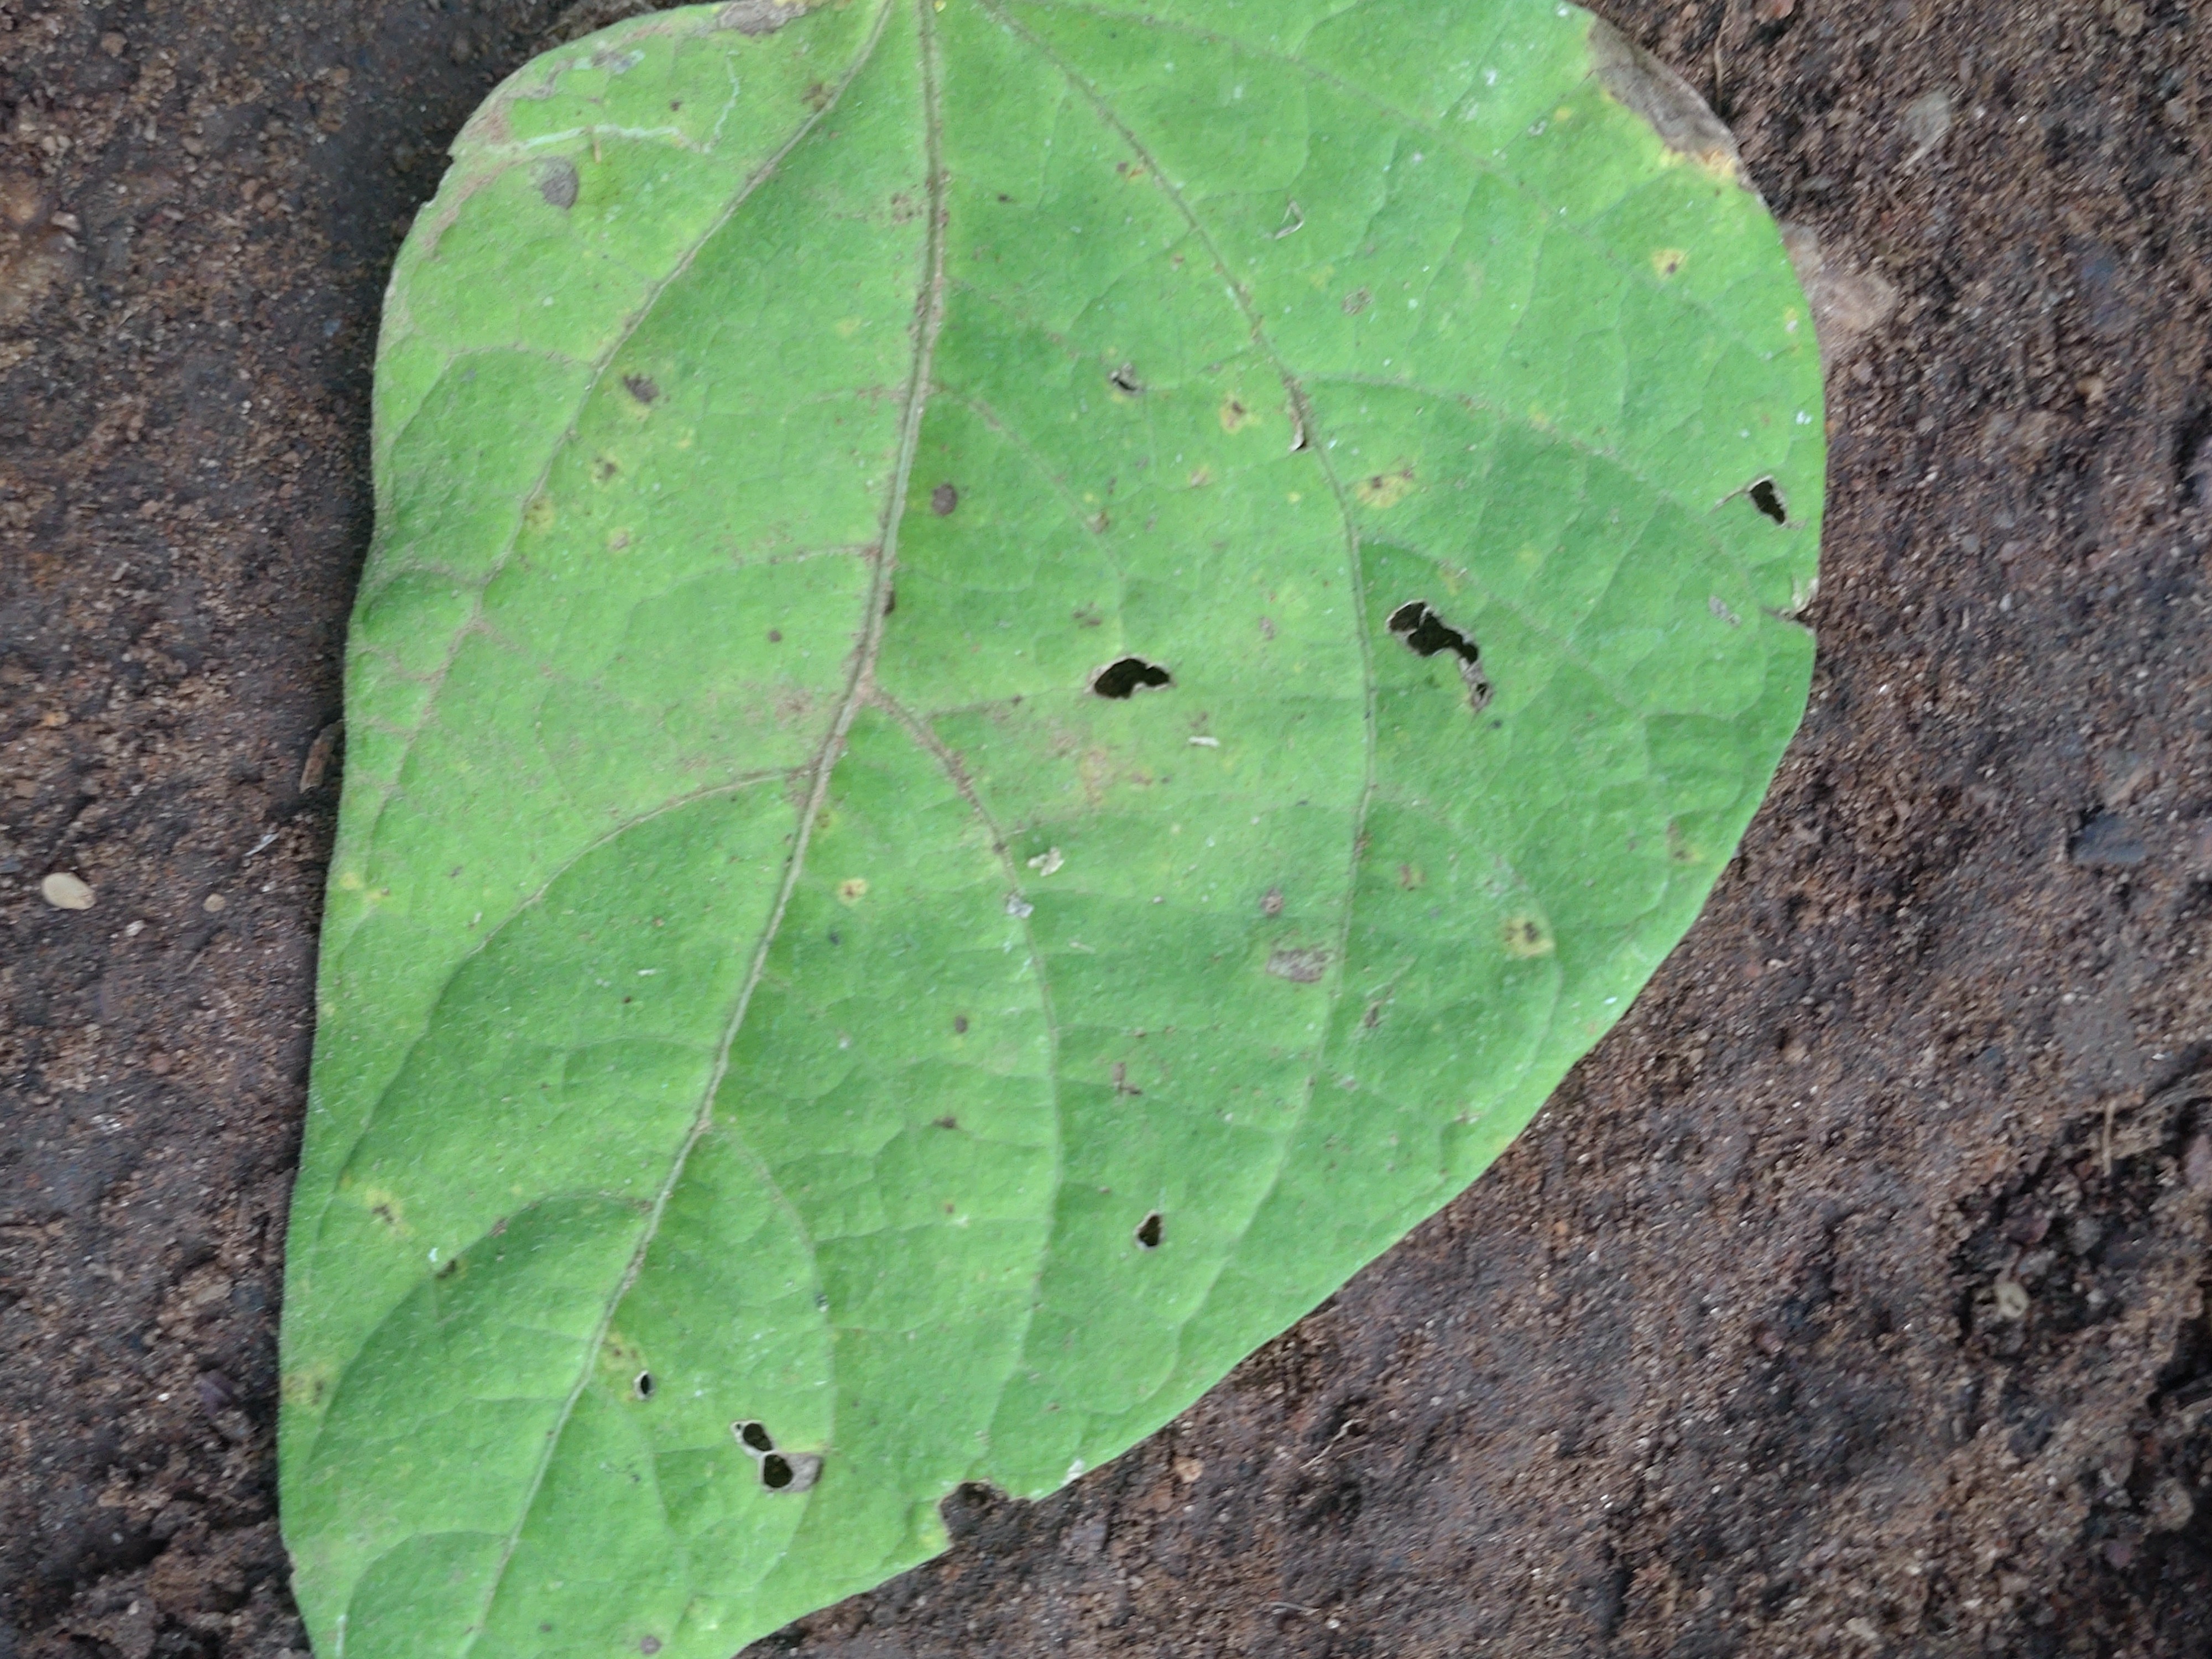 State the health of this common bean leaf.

anthracnose
